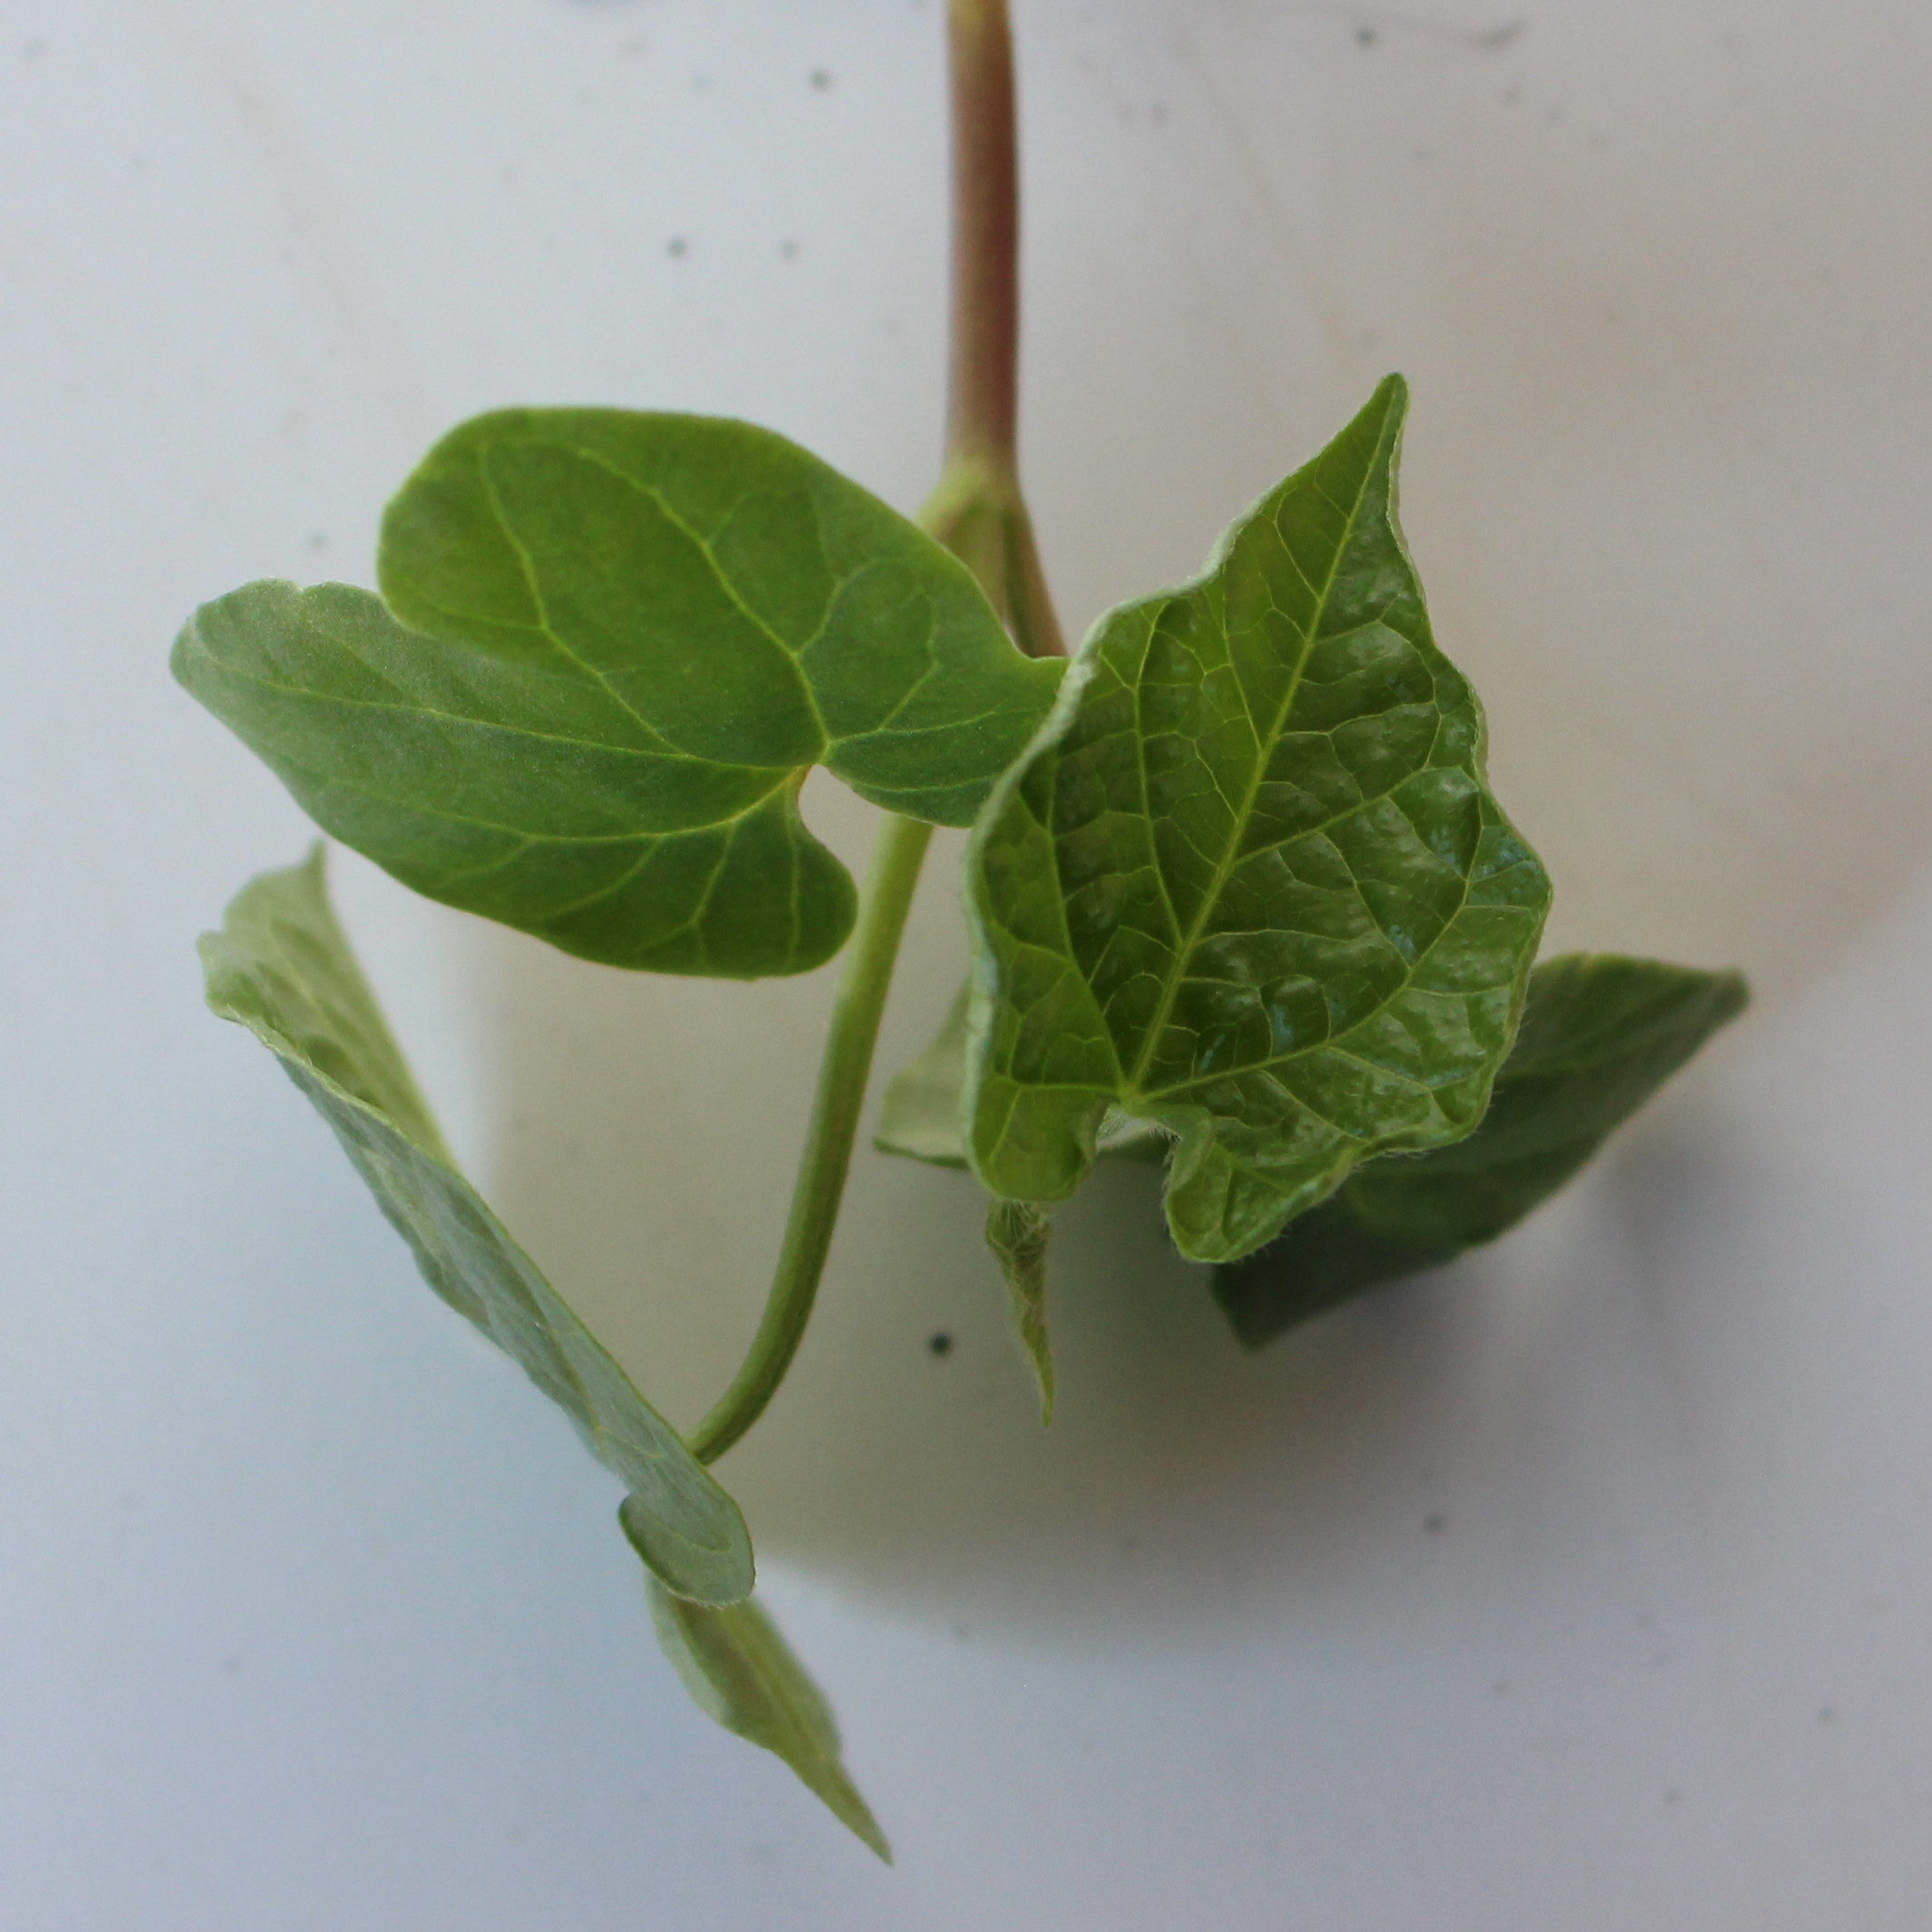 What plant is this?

Convolvulus arvensis
